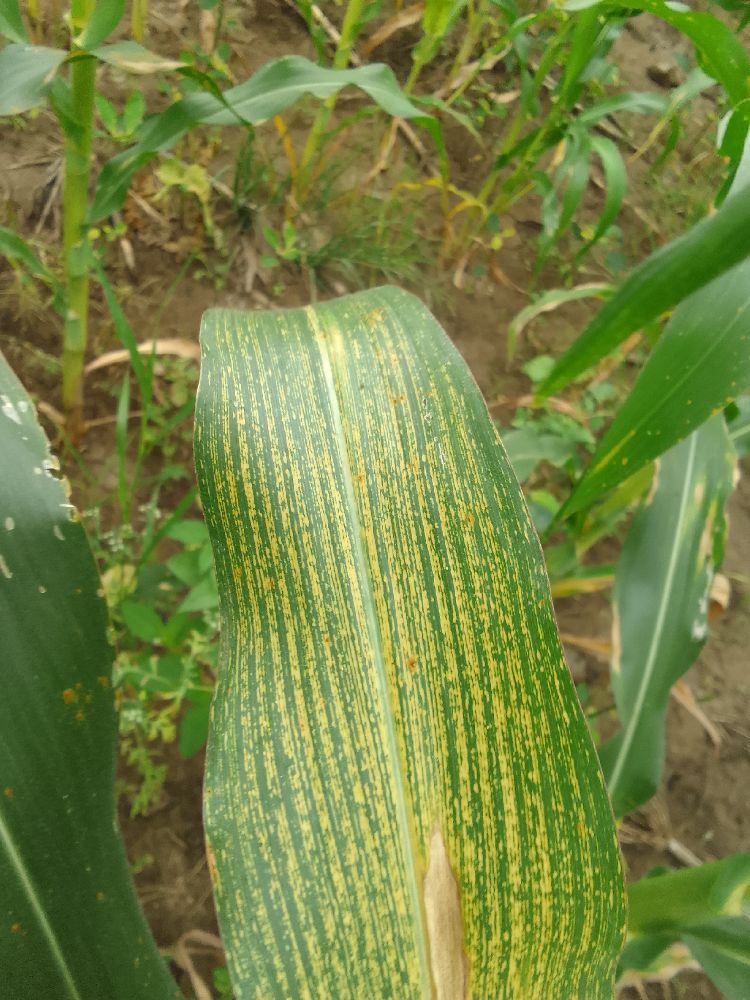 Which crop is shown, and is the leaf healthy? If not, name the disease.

maize, maize streak virus
